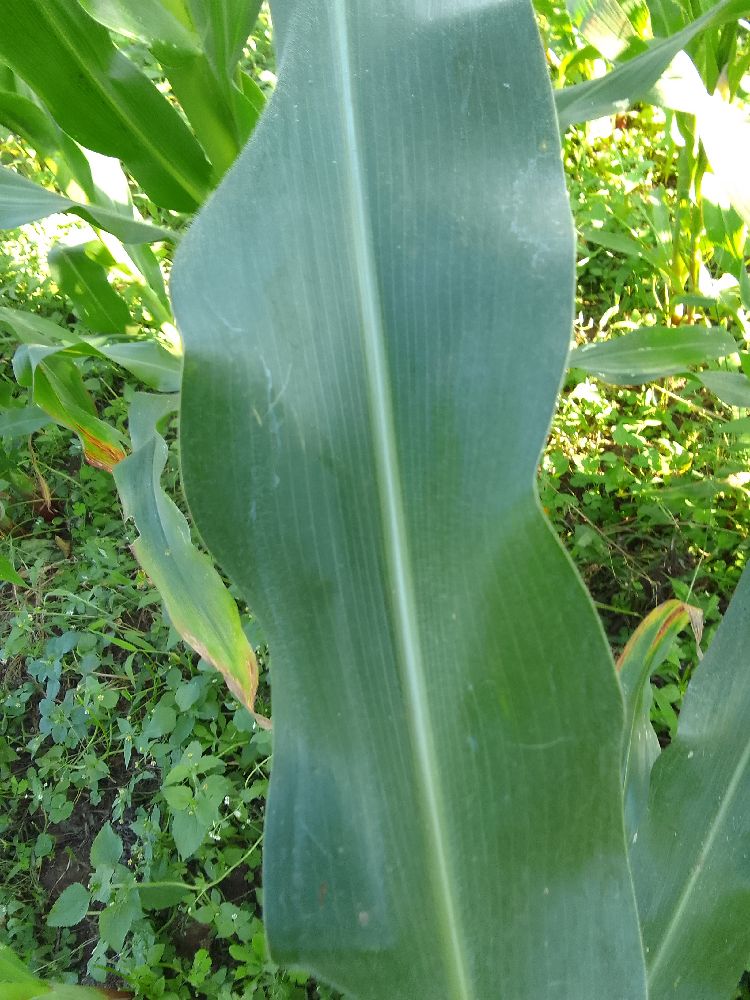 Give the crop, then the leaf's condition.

maize, healthy
